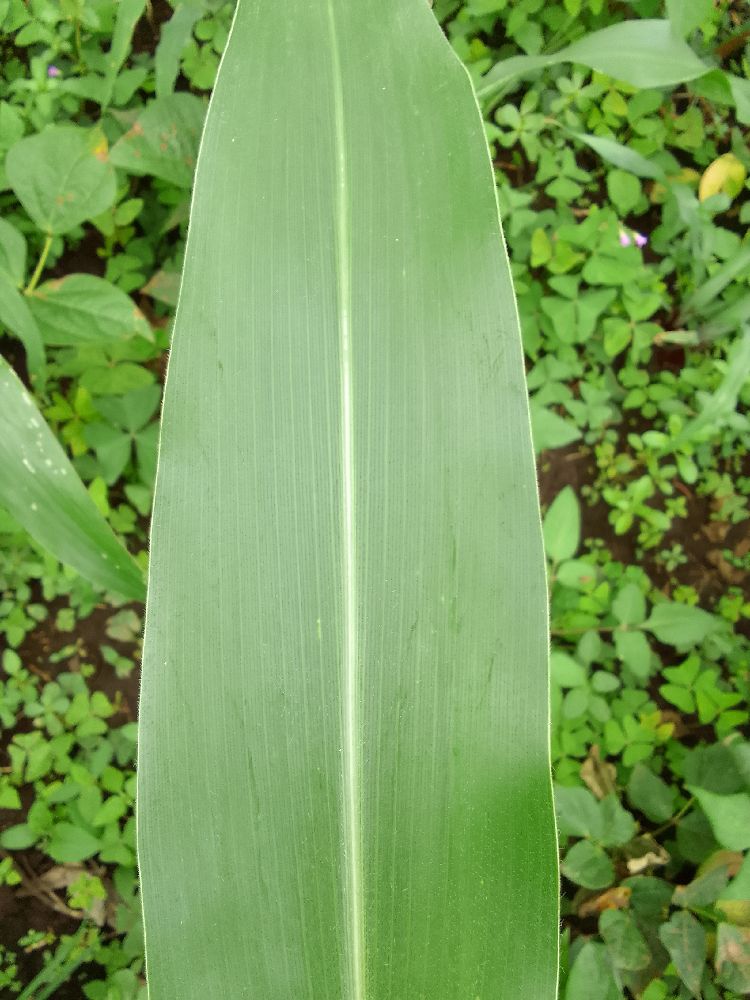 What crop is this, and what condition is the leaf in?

maize, healthy
